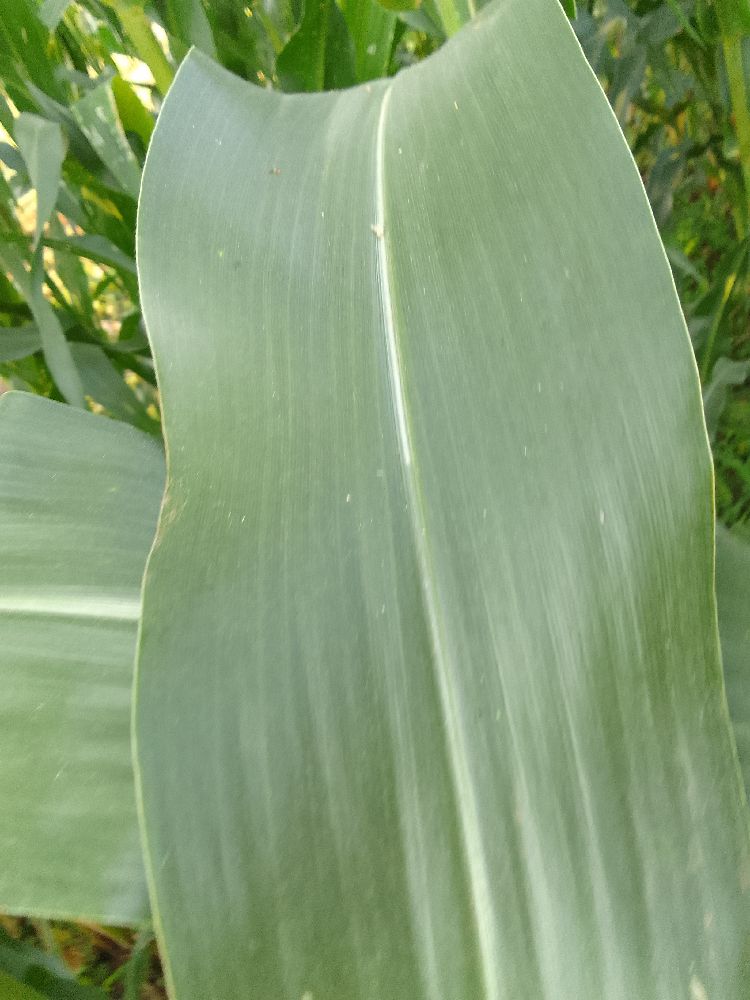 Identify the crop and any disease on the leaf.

maize, healthy
